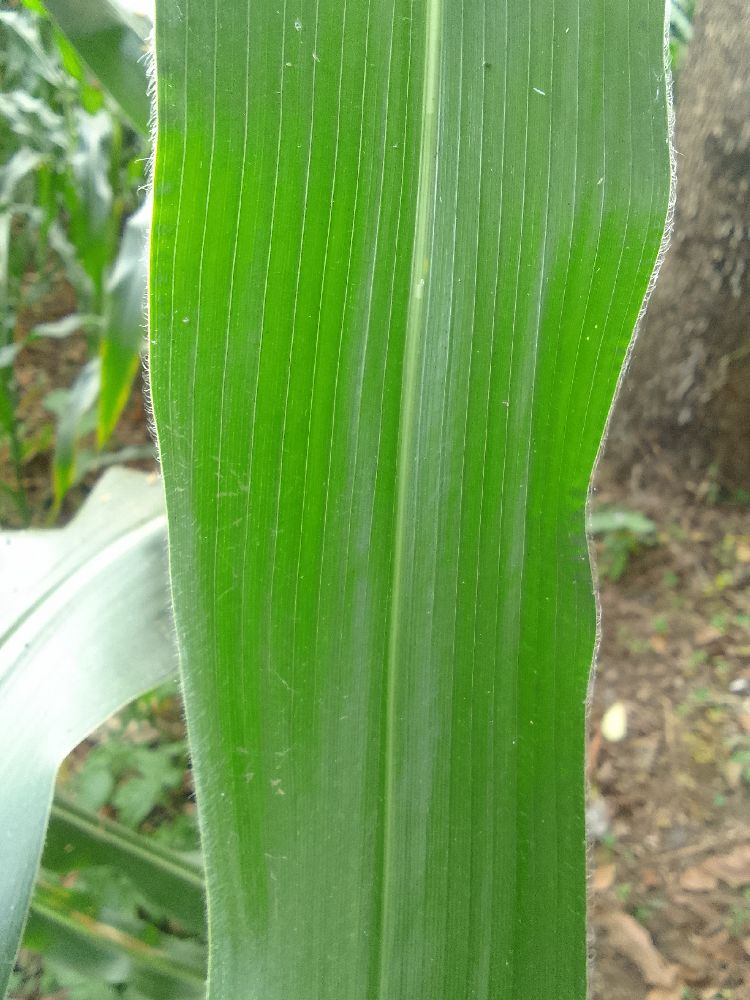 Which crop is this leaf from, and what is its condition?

maize, healthy
